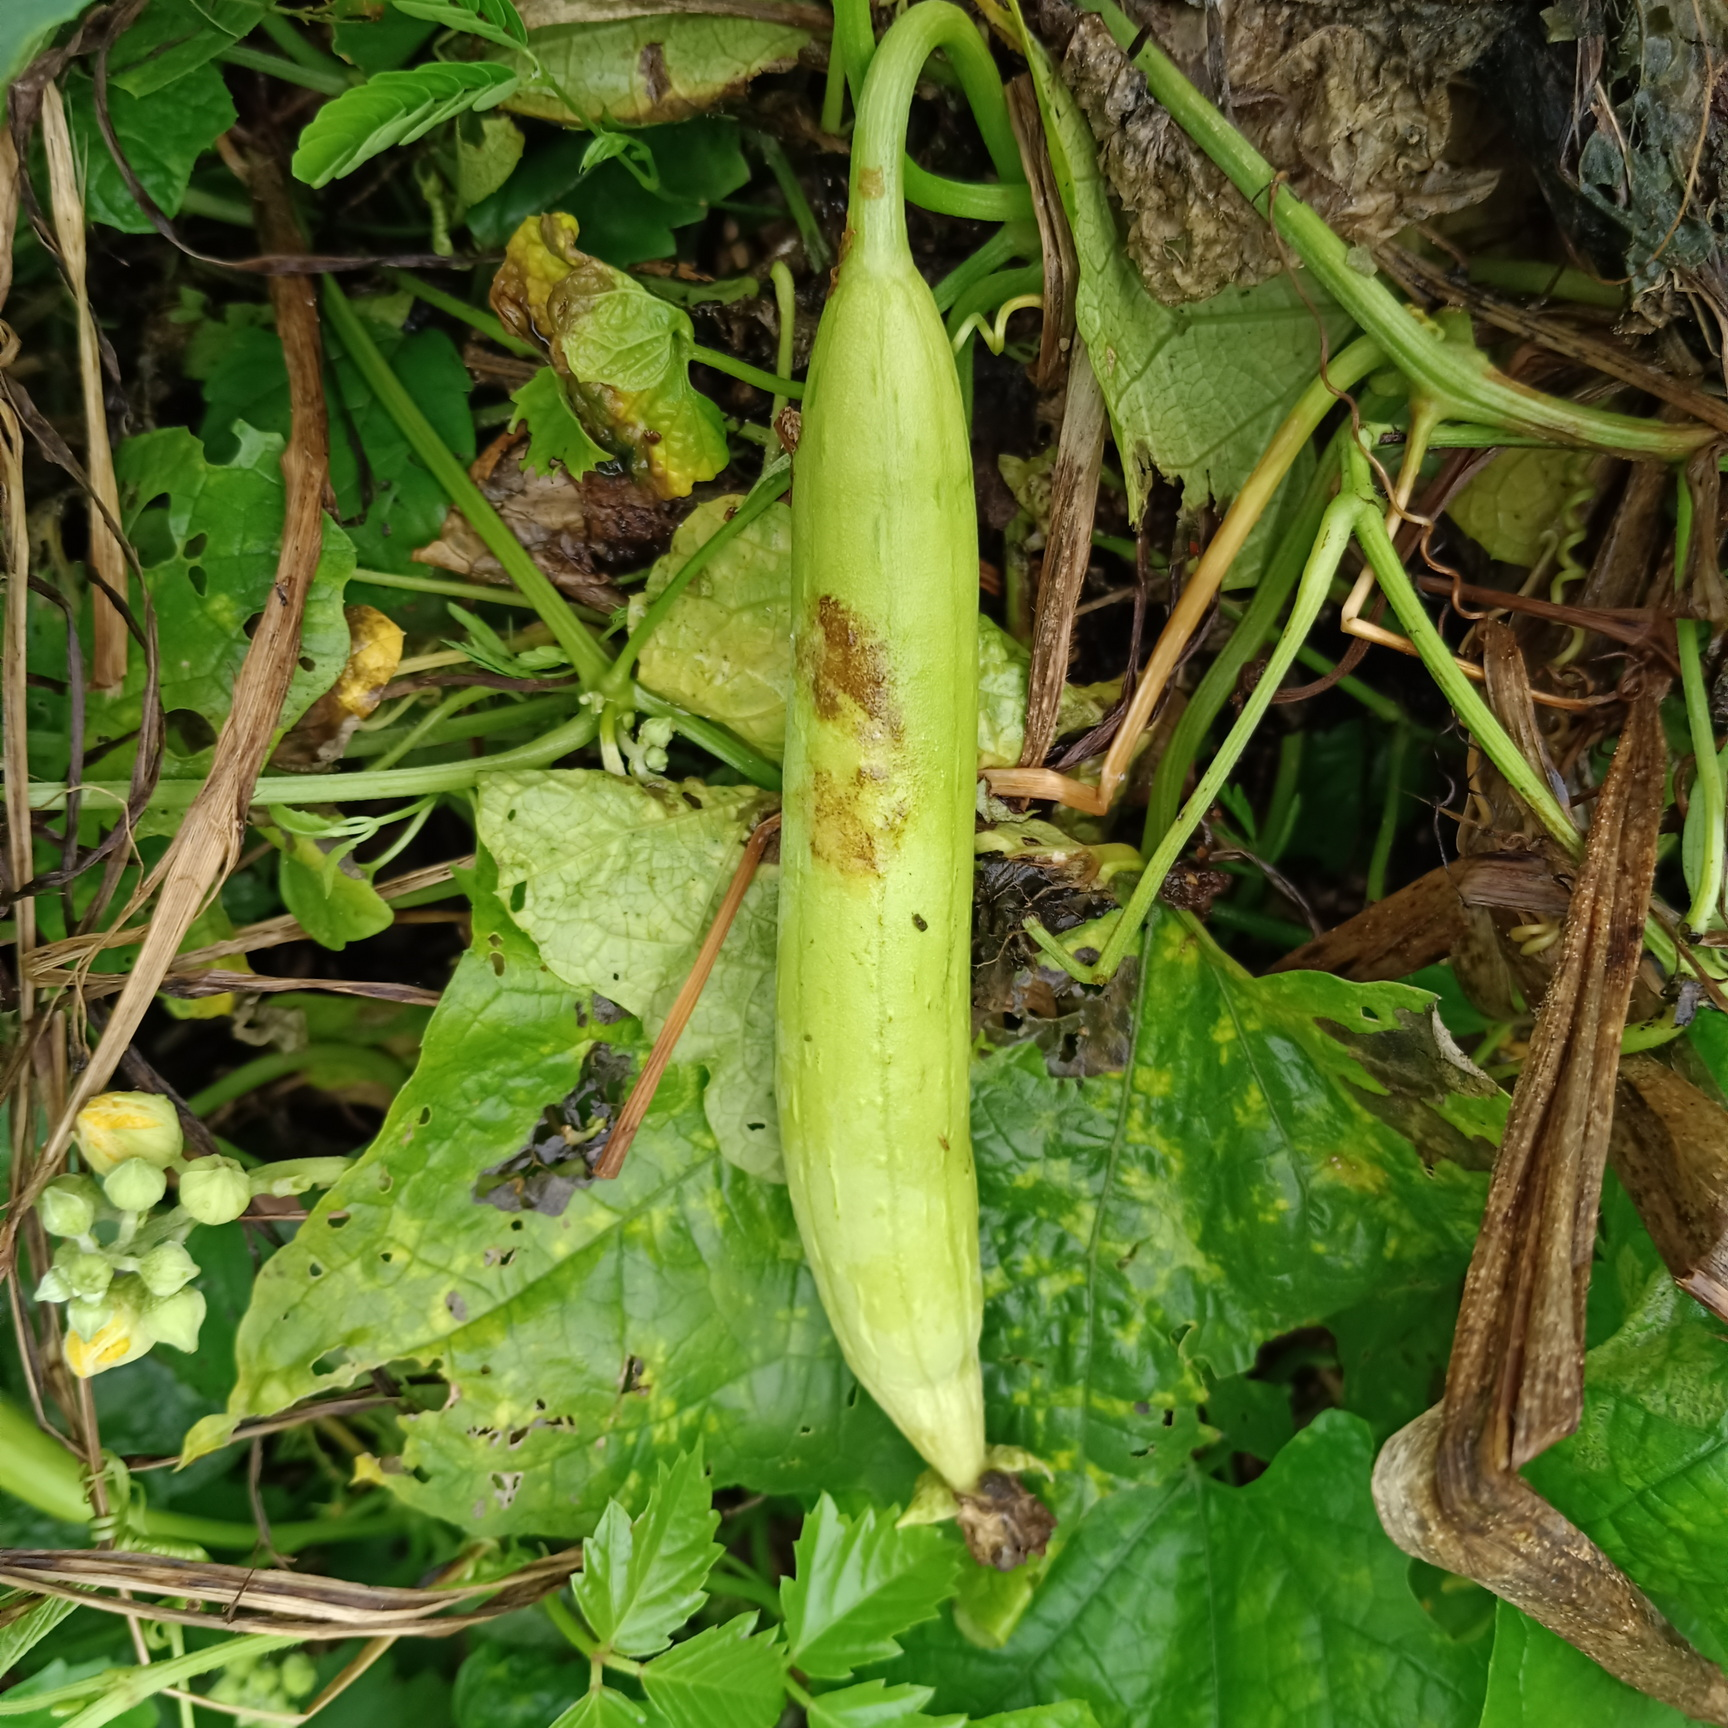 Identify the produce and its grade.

luffa, faulty
